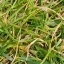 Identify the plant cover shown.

grass
